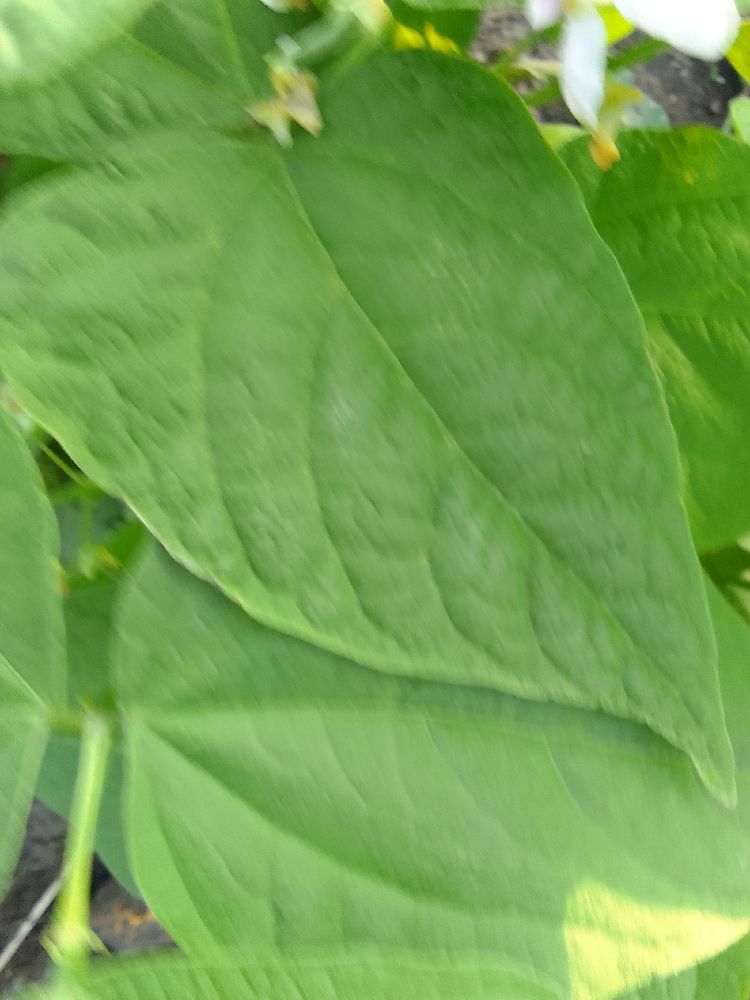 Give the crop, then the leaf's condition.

common bean, healthy
